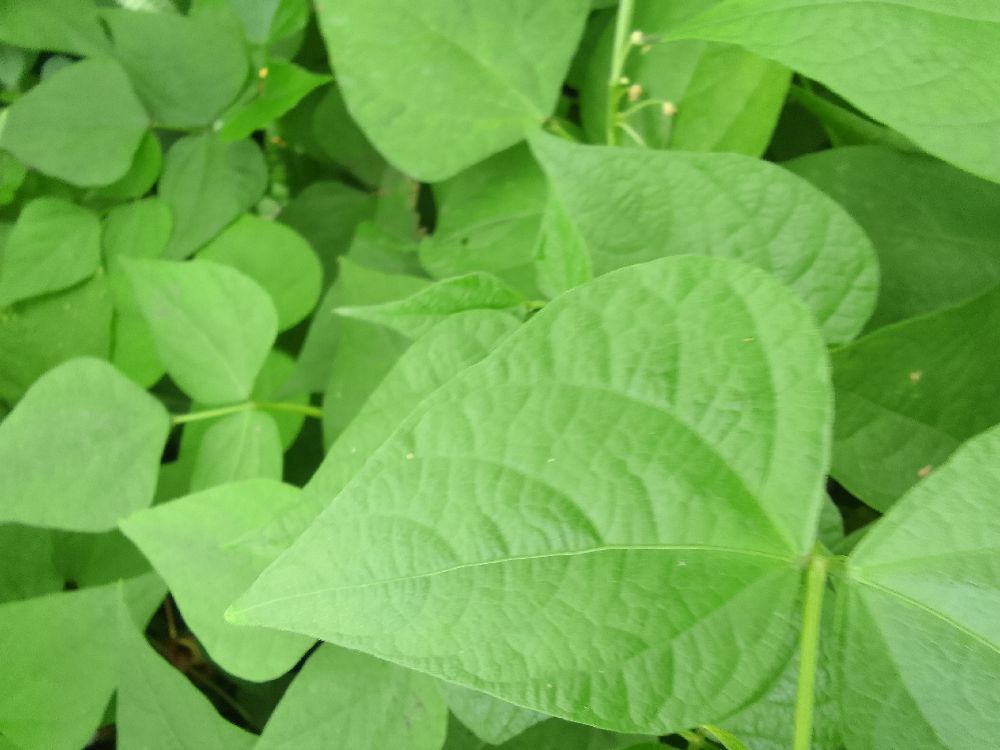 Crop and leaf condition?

common bean, healthy
